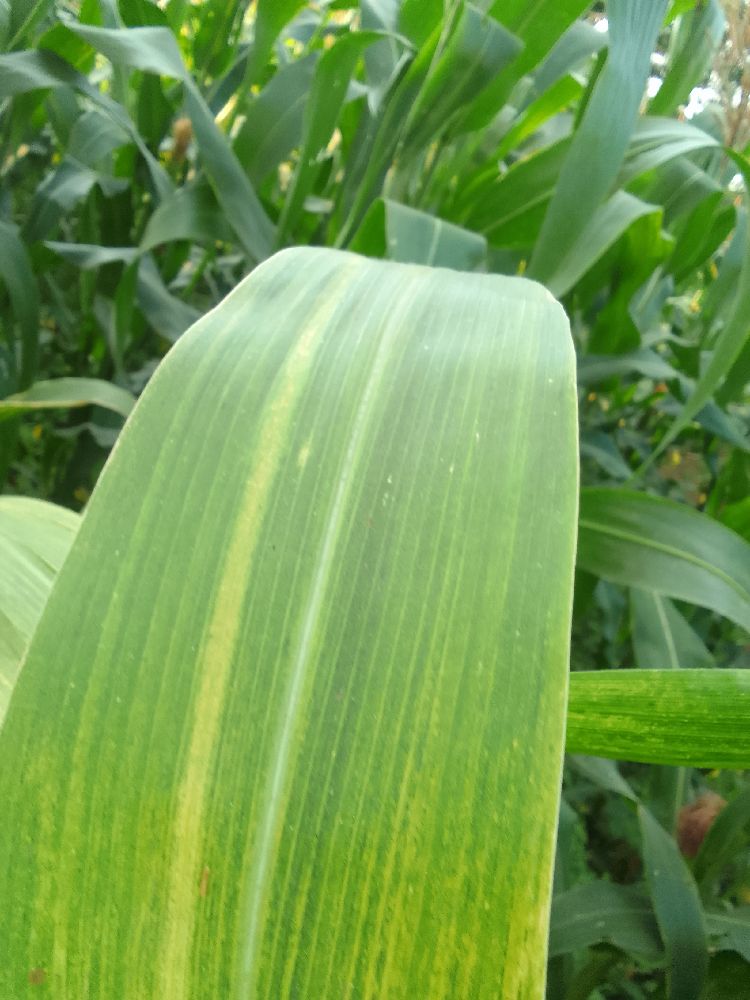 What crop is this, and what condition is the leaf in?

maize, maize lethal necrosis
